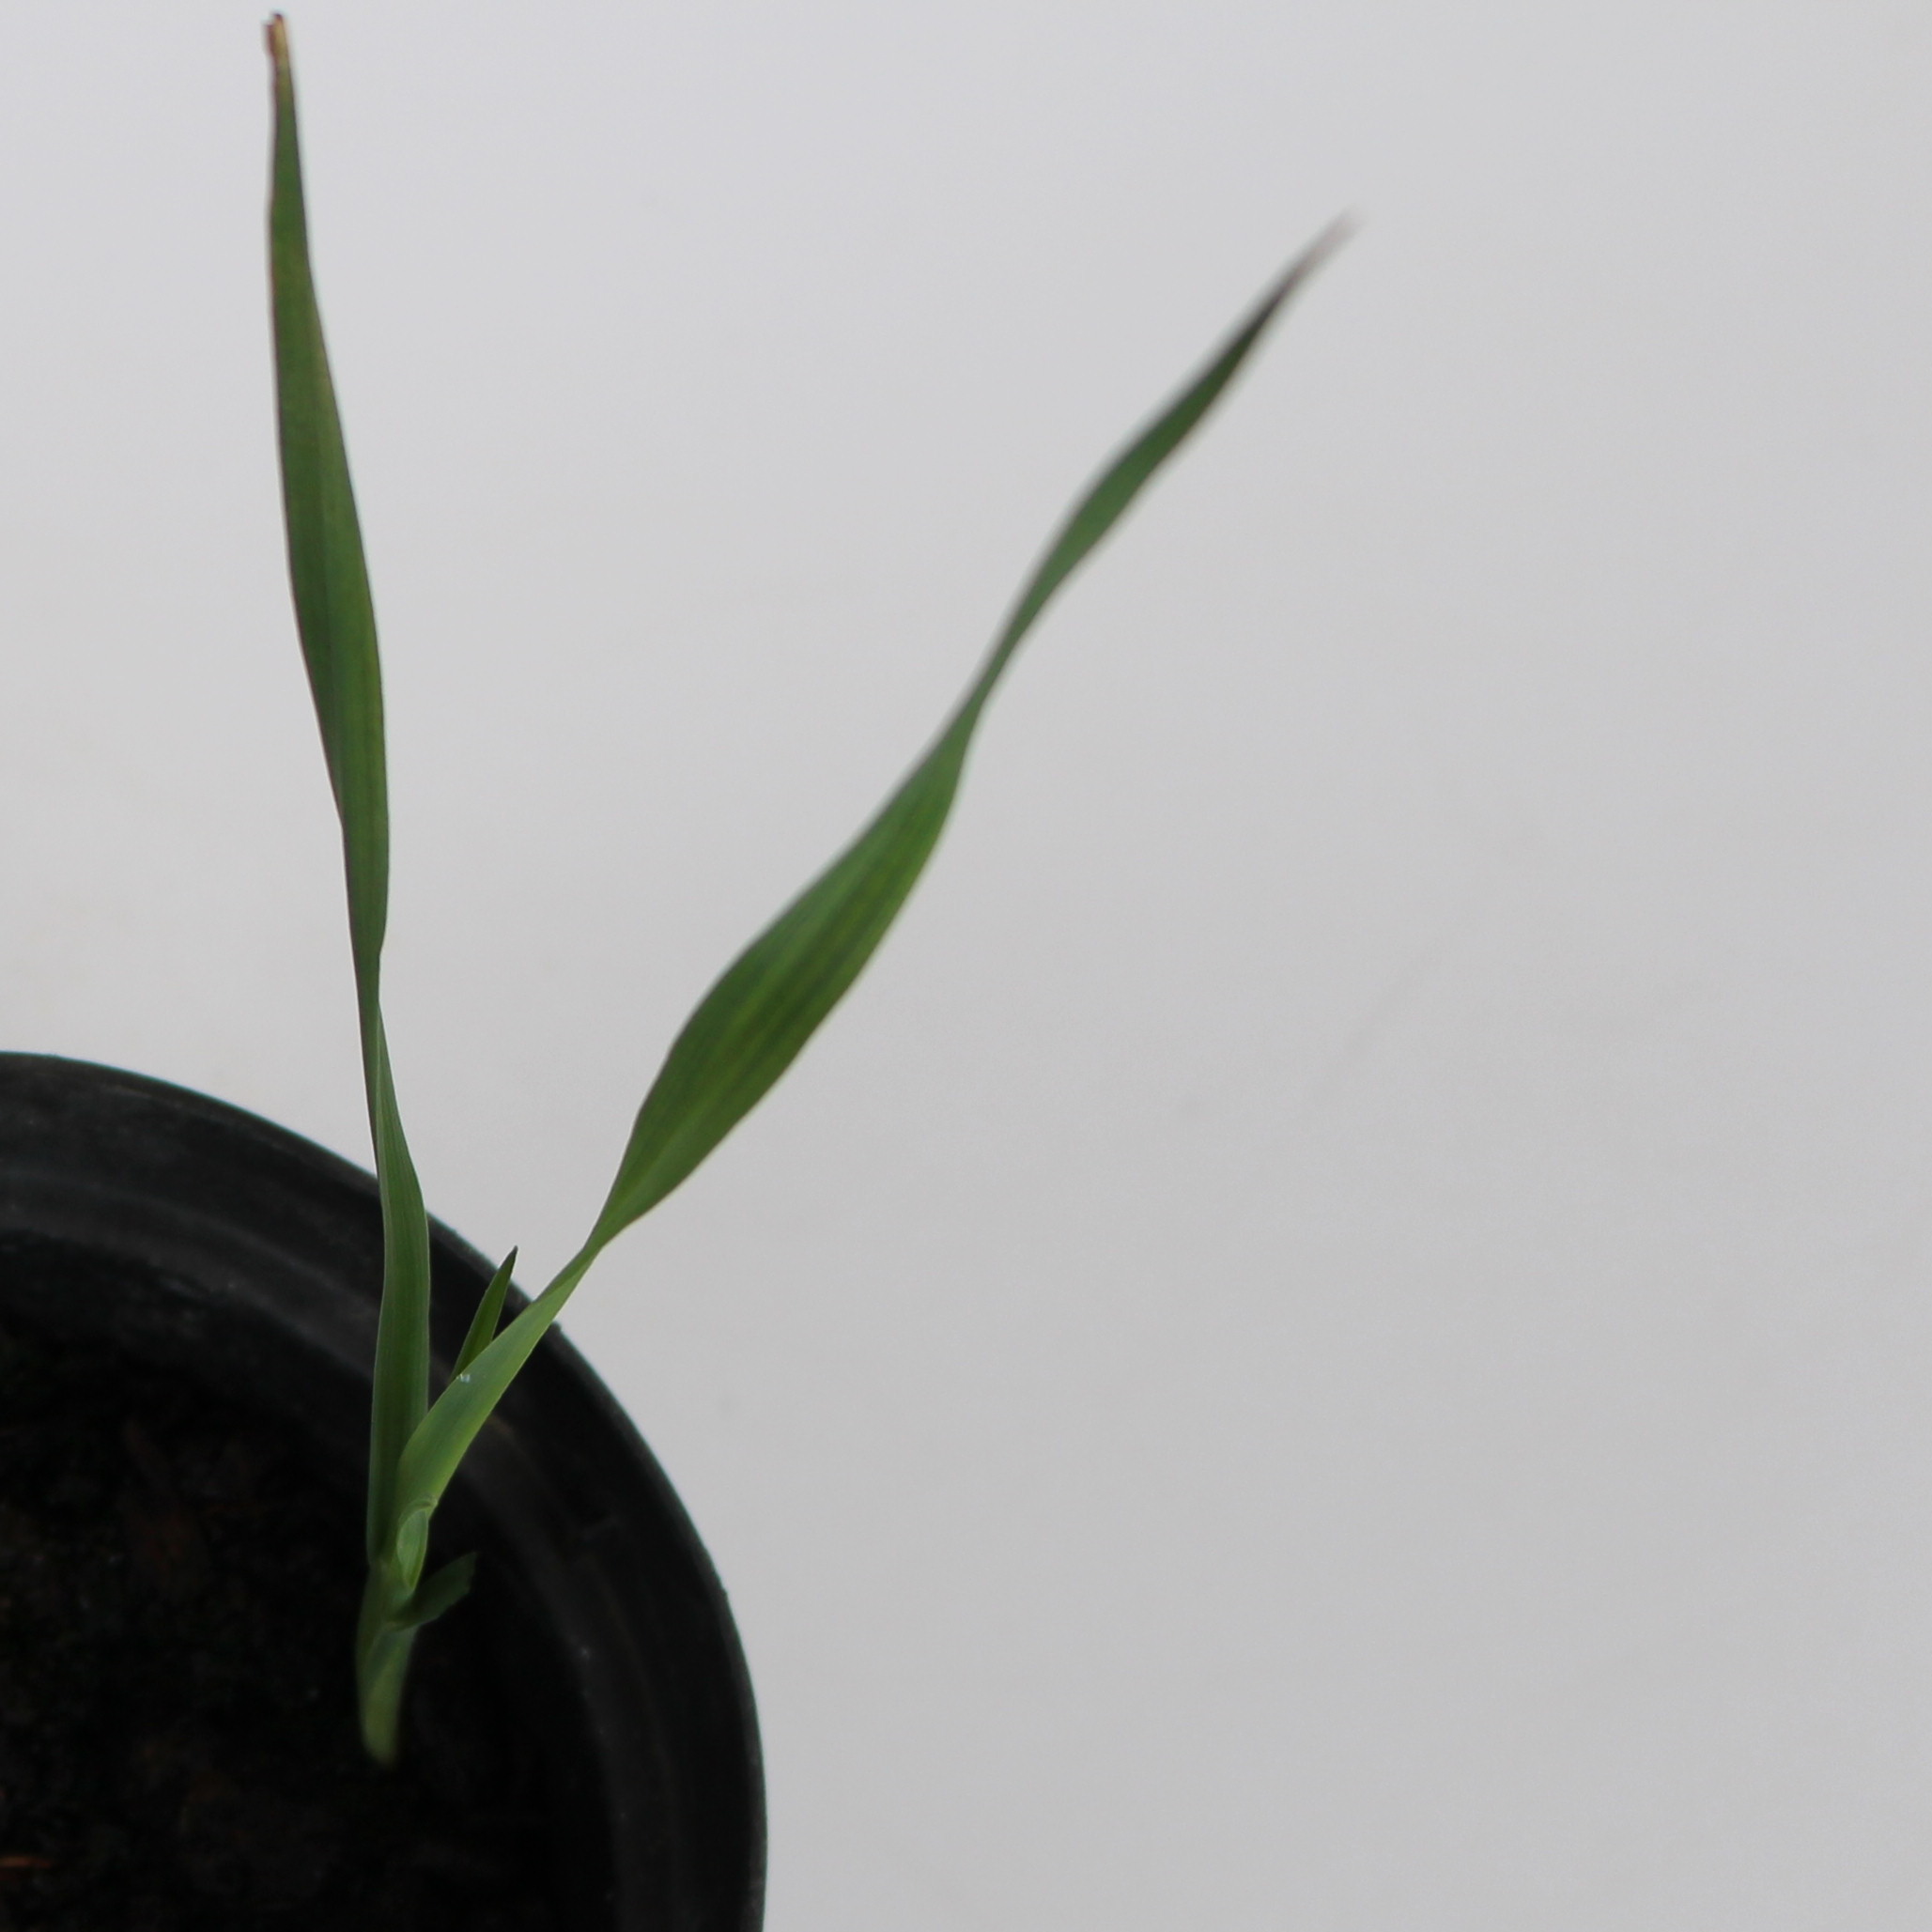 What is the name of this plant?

Avena sterilis
